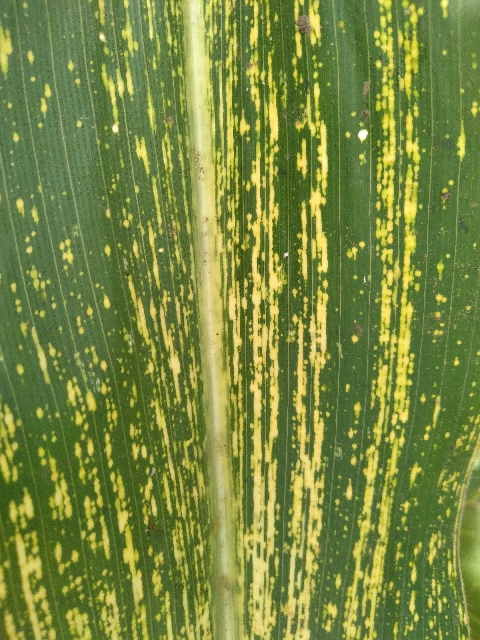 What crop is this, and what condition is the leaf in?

maize, maize streak virus
